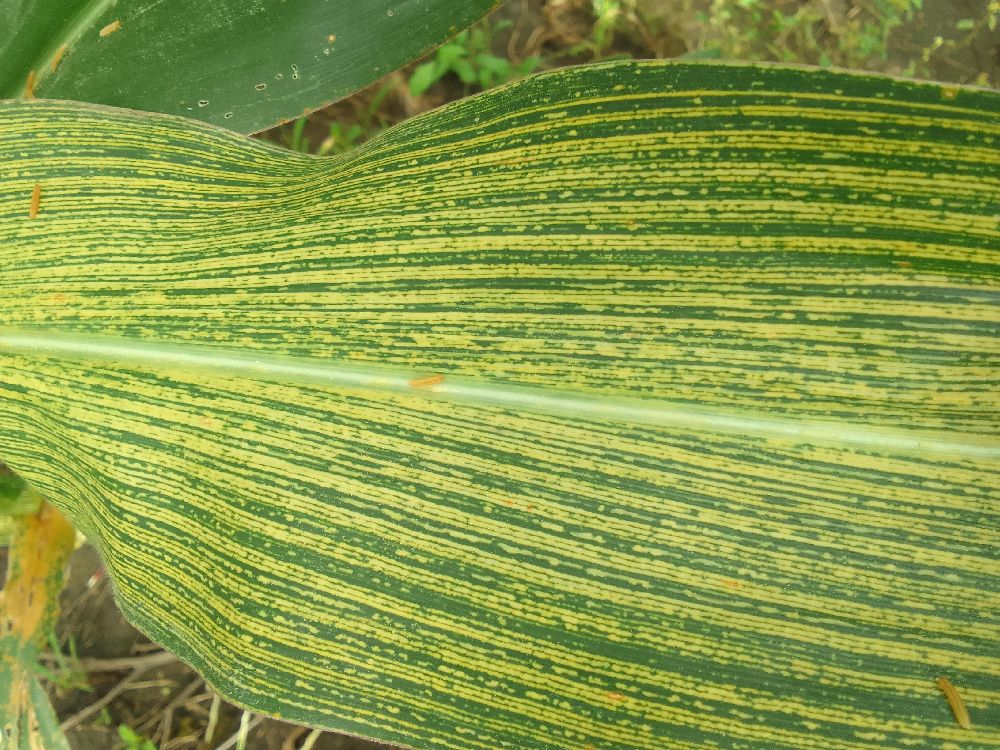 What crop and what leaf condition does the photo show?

maize, maize streak virus
